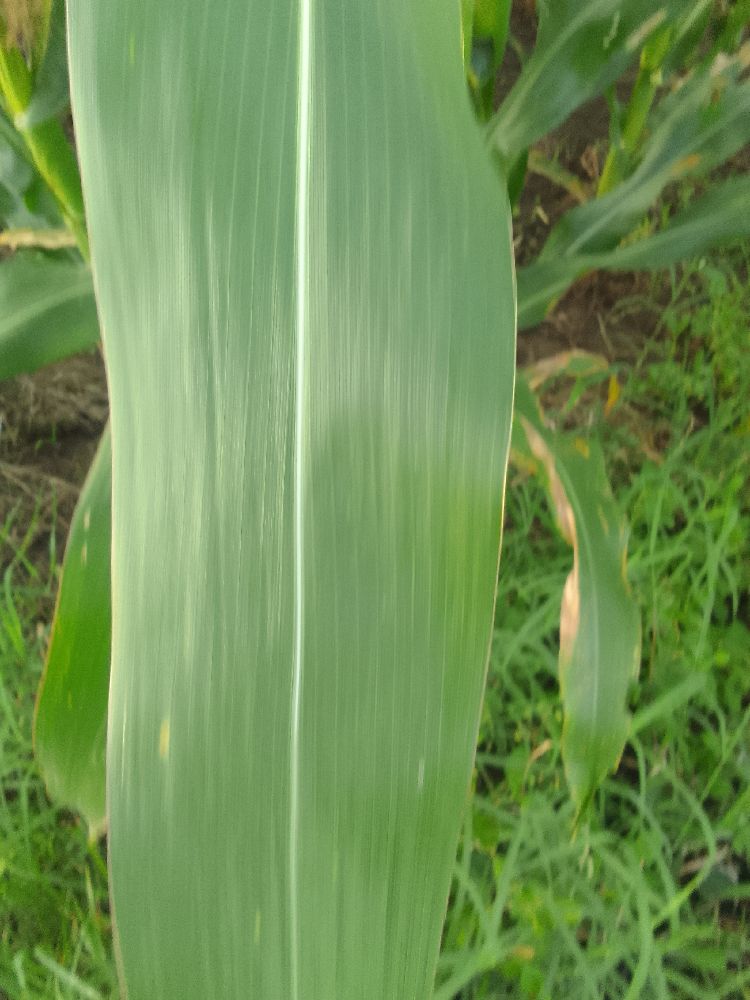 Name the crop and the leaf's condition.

maize, healthy
